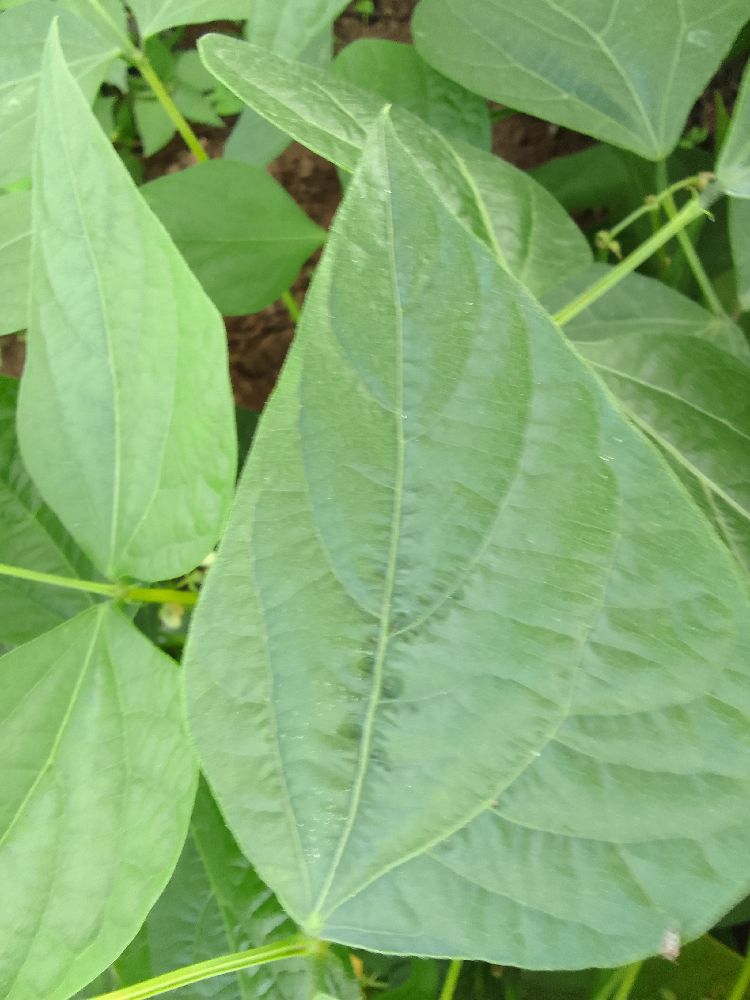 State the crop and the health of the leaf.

common bean, healthy
